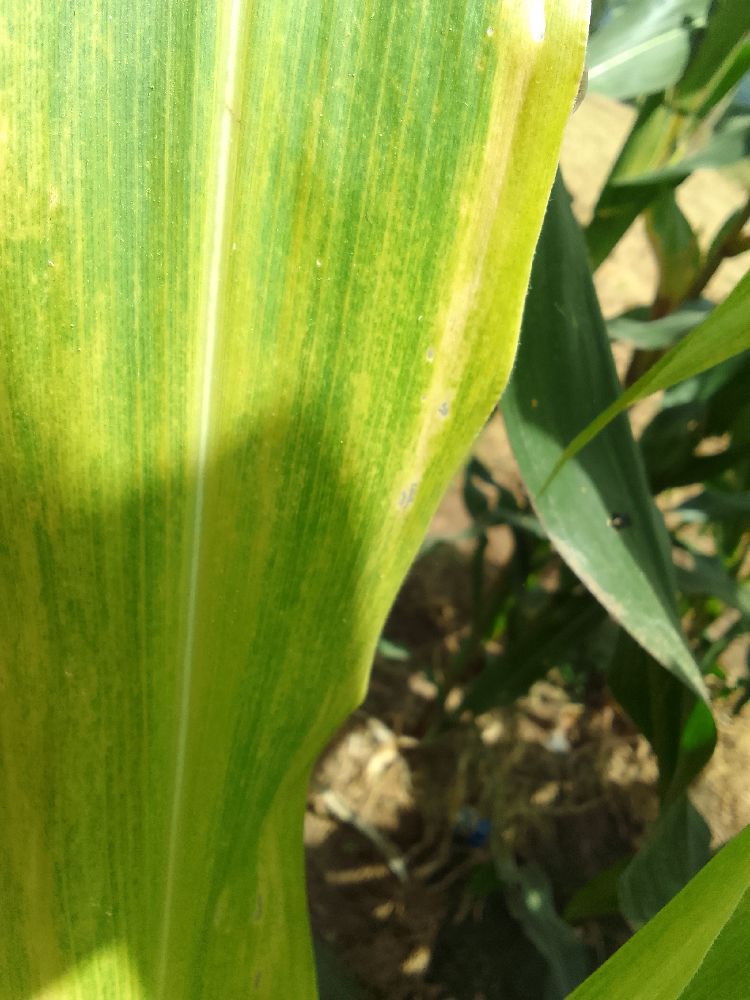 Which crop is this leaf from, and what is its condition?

maize, maize lethal necrosis
